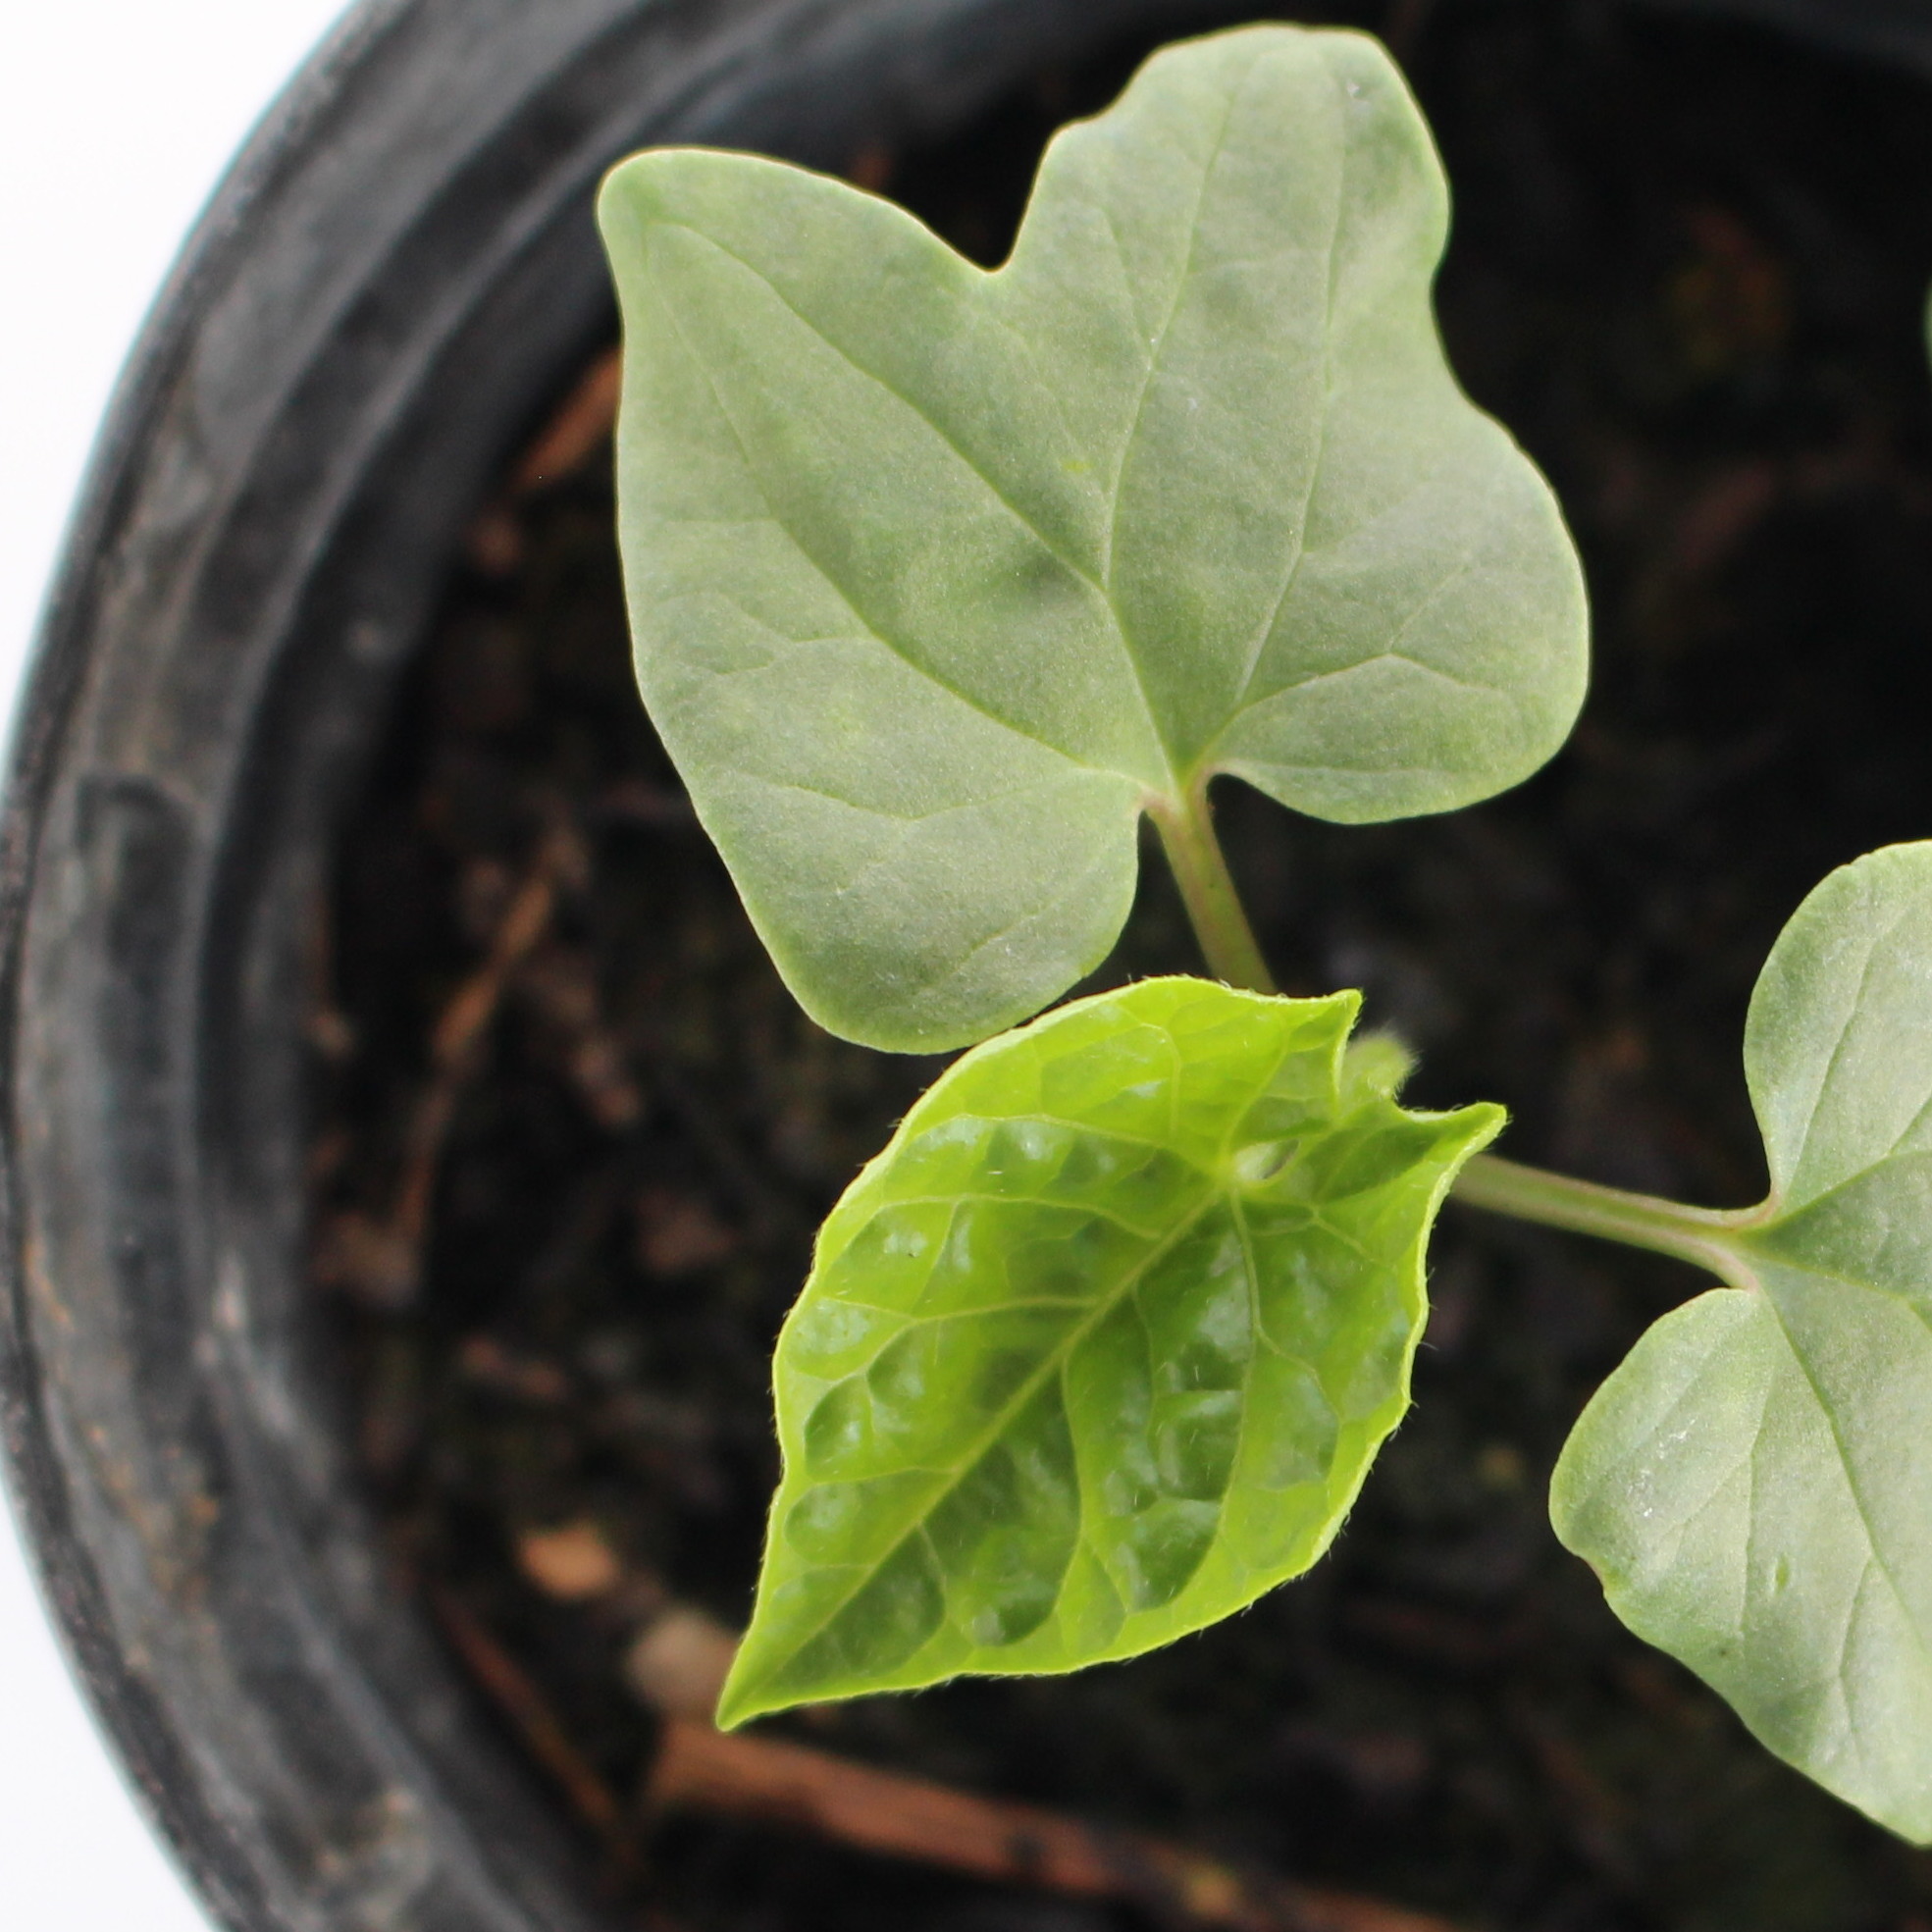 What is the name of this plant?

Convolvulus arvensis
